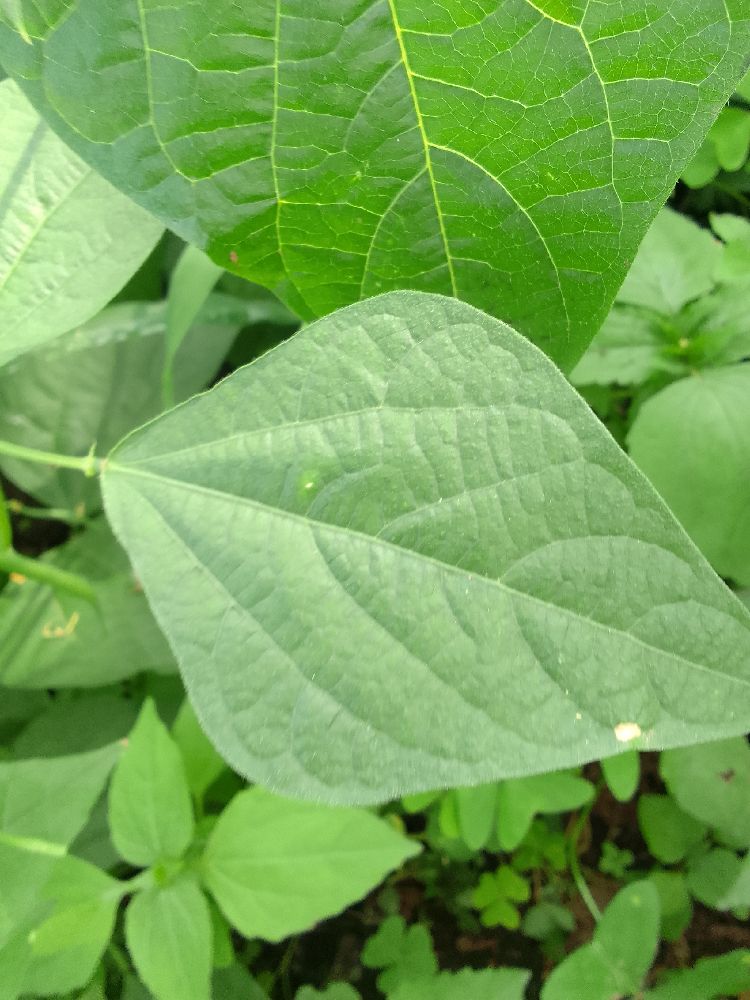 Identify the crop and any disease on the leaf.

common bean, healthy
